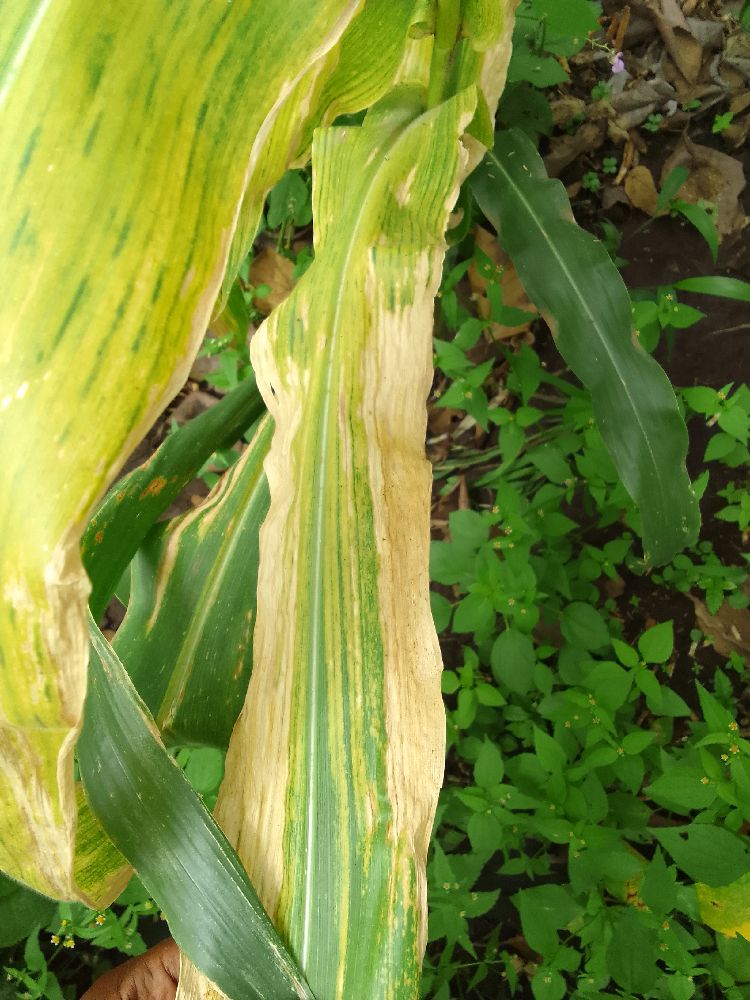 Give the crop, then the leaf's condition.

maize, maize lethal necrosis
